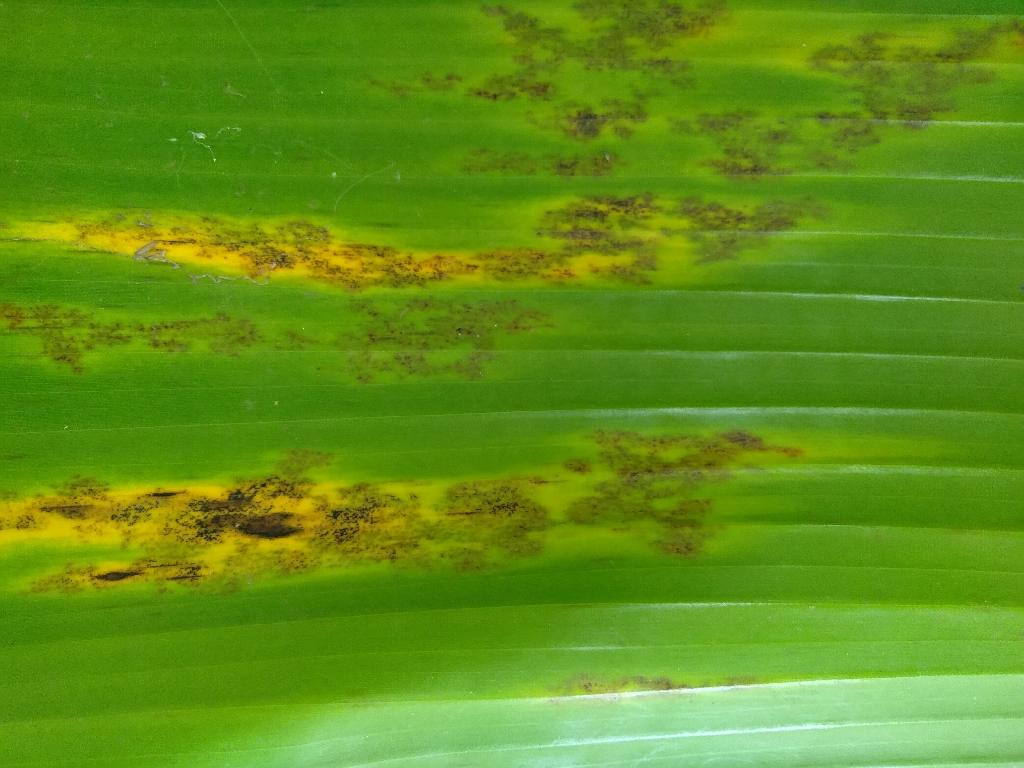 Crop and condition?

banana, black sigatoka
